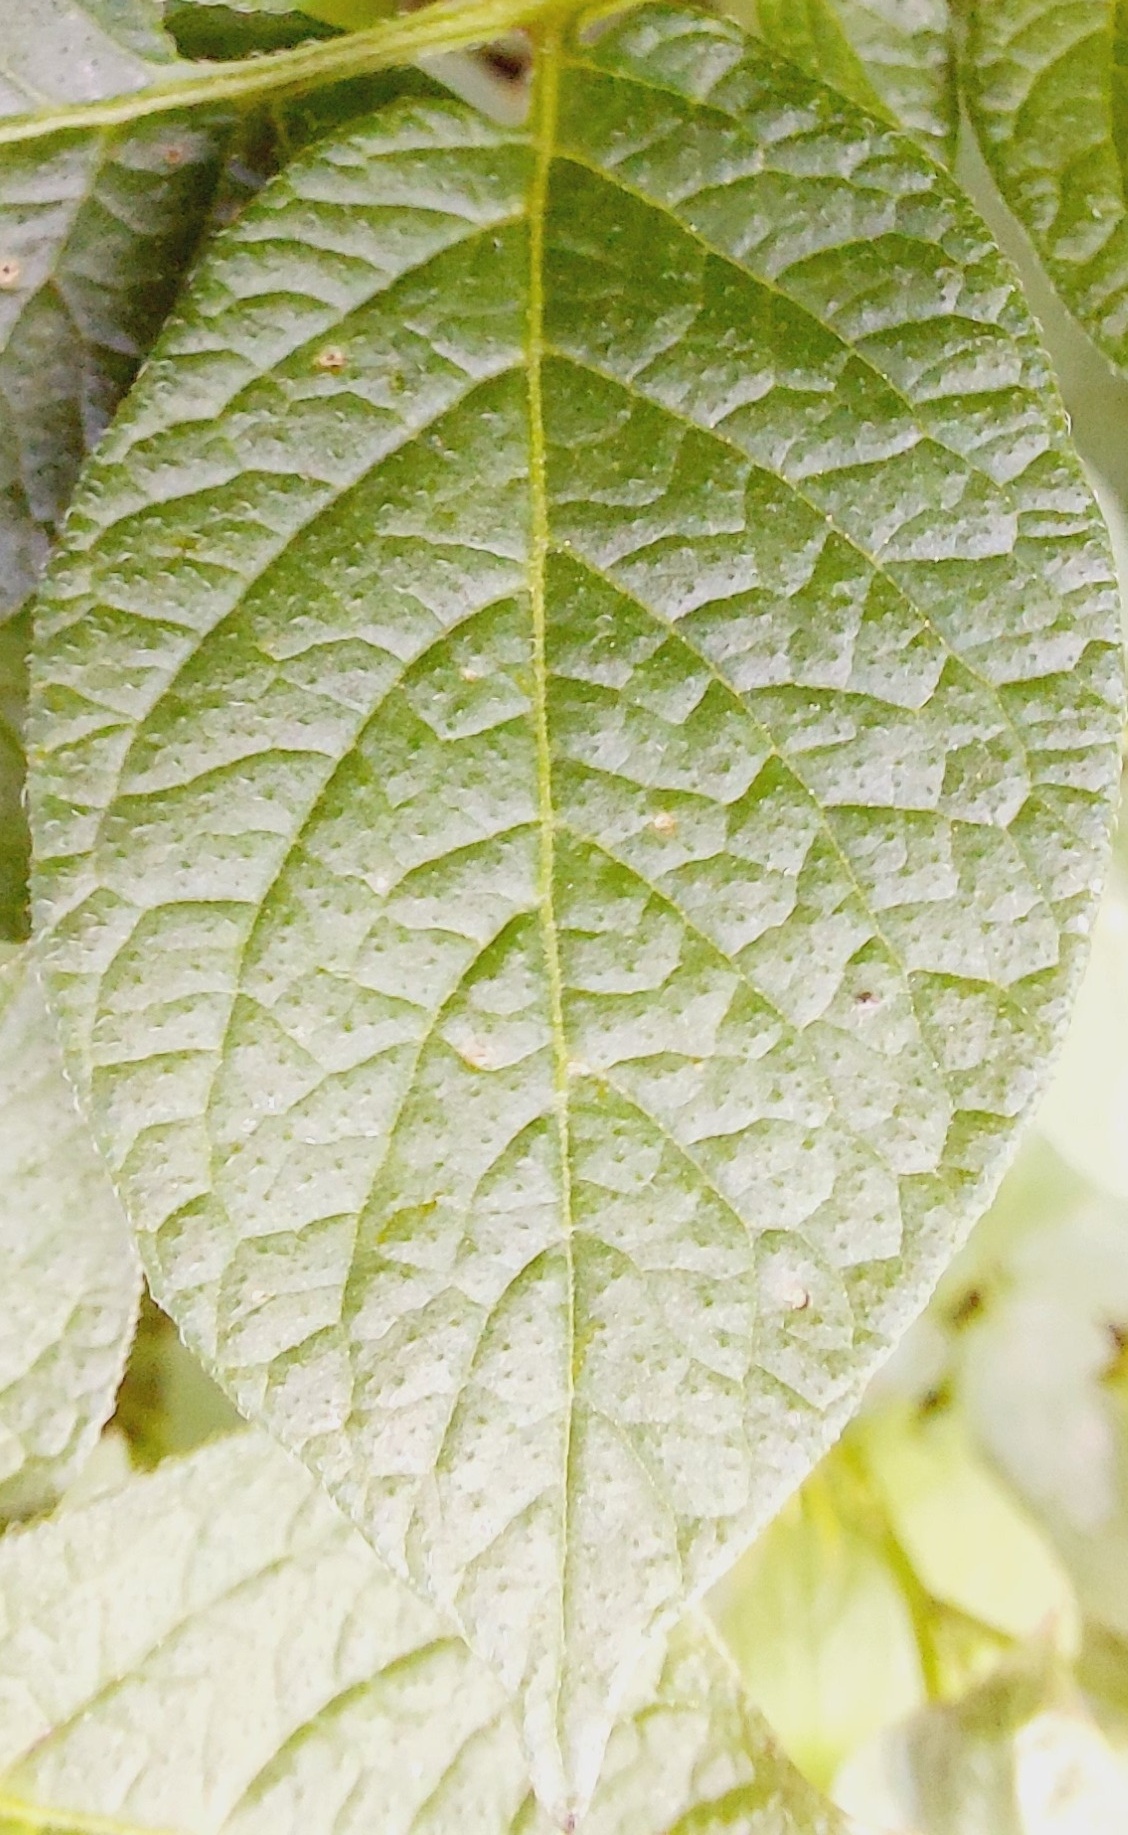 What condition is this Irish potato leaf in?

healthy
